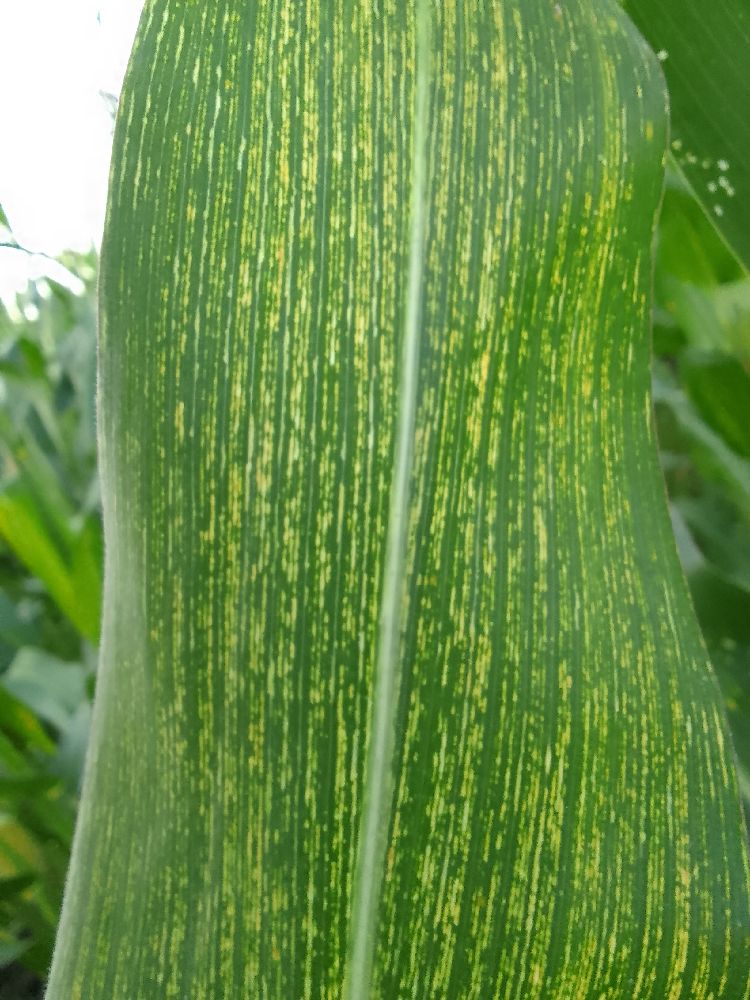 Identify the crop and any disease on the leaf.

maize, maize streak virus
